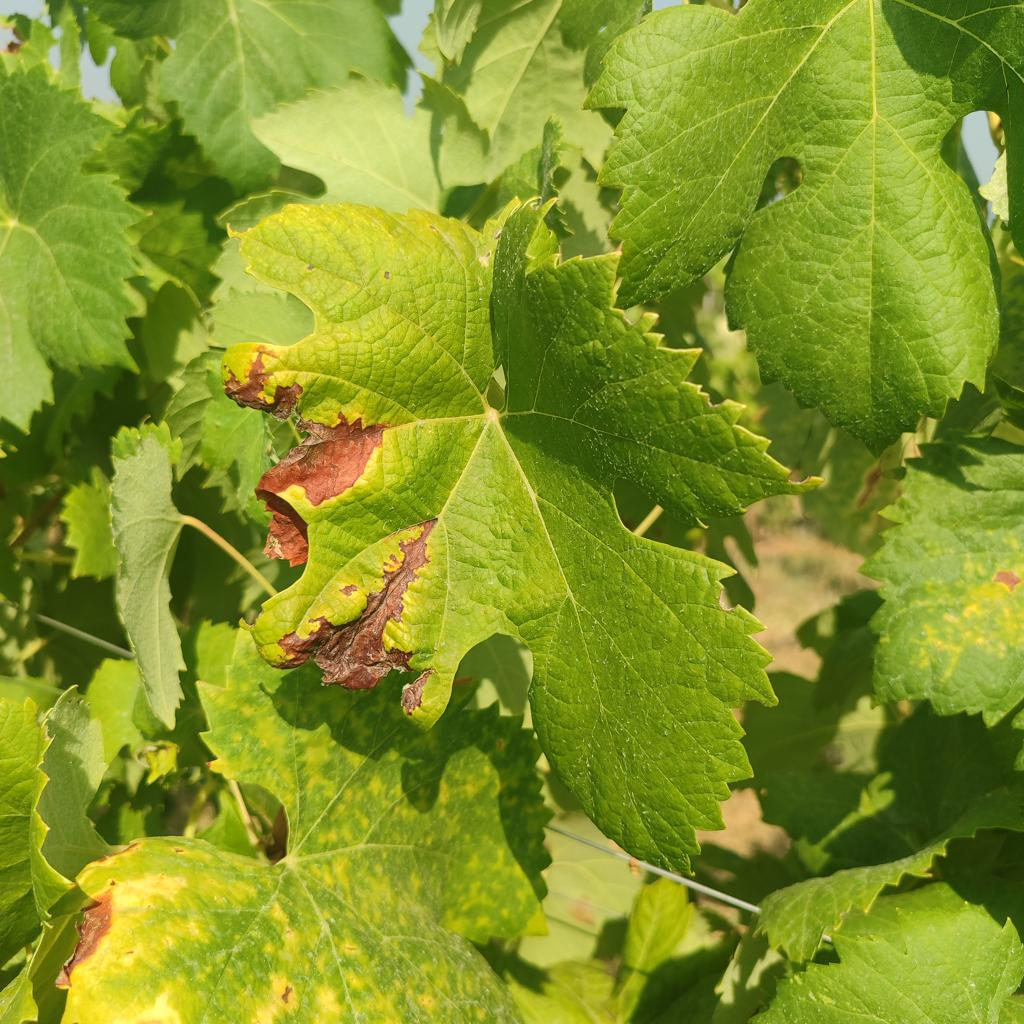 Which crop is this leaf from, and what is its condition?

grapevine, esca complex
